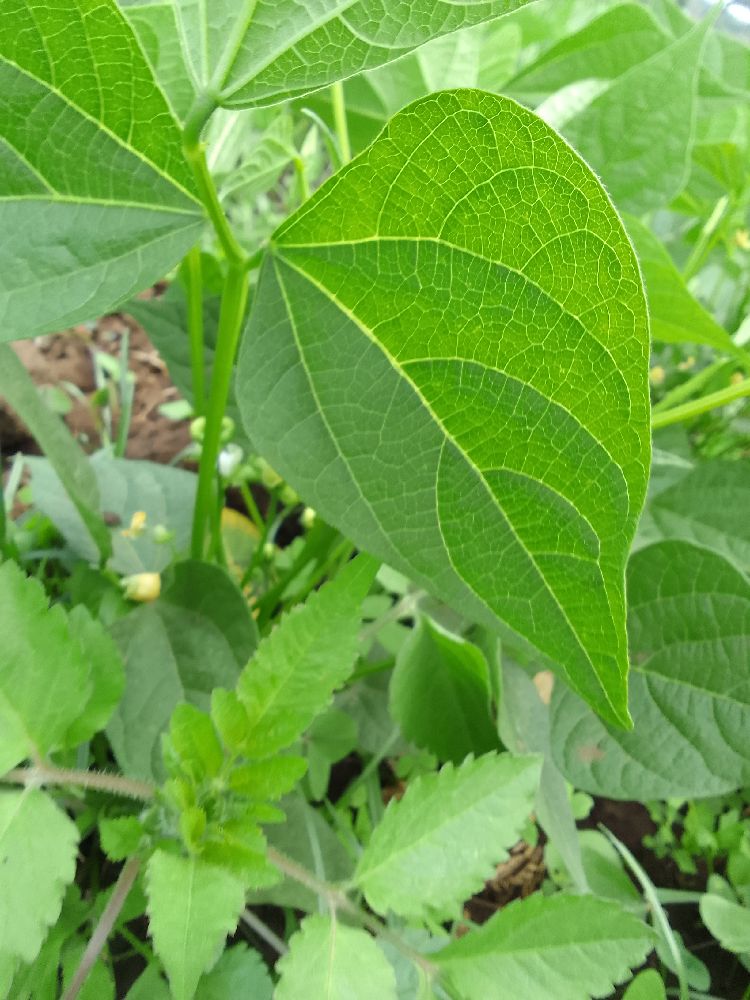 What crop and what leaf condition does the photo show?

common bean, healthy
